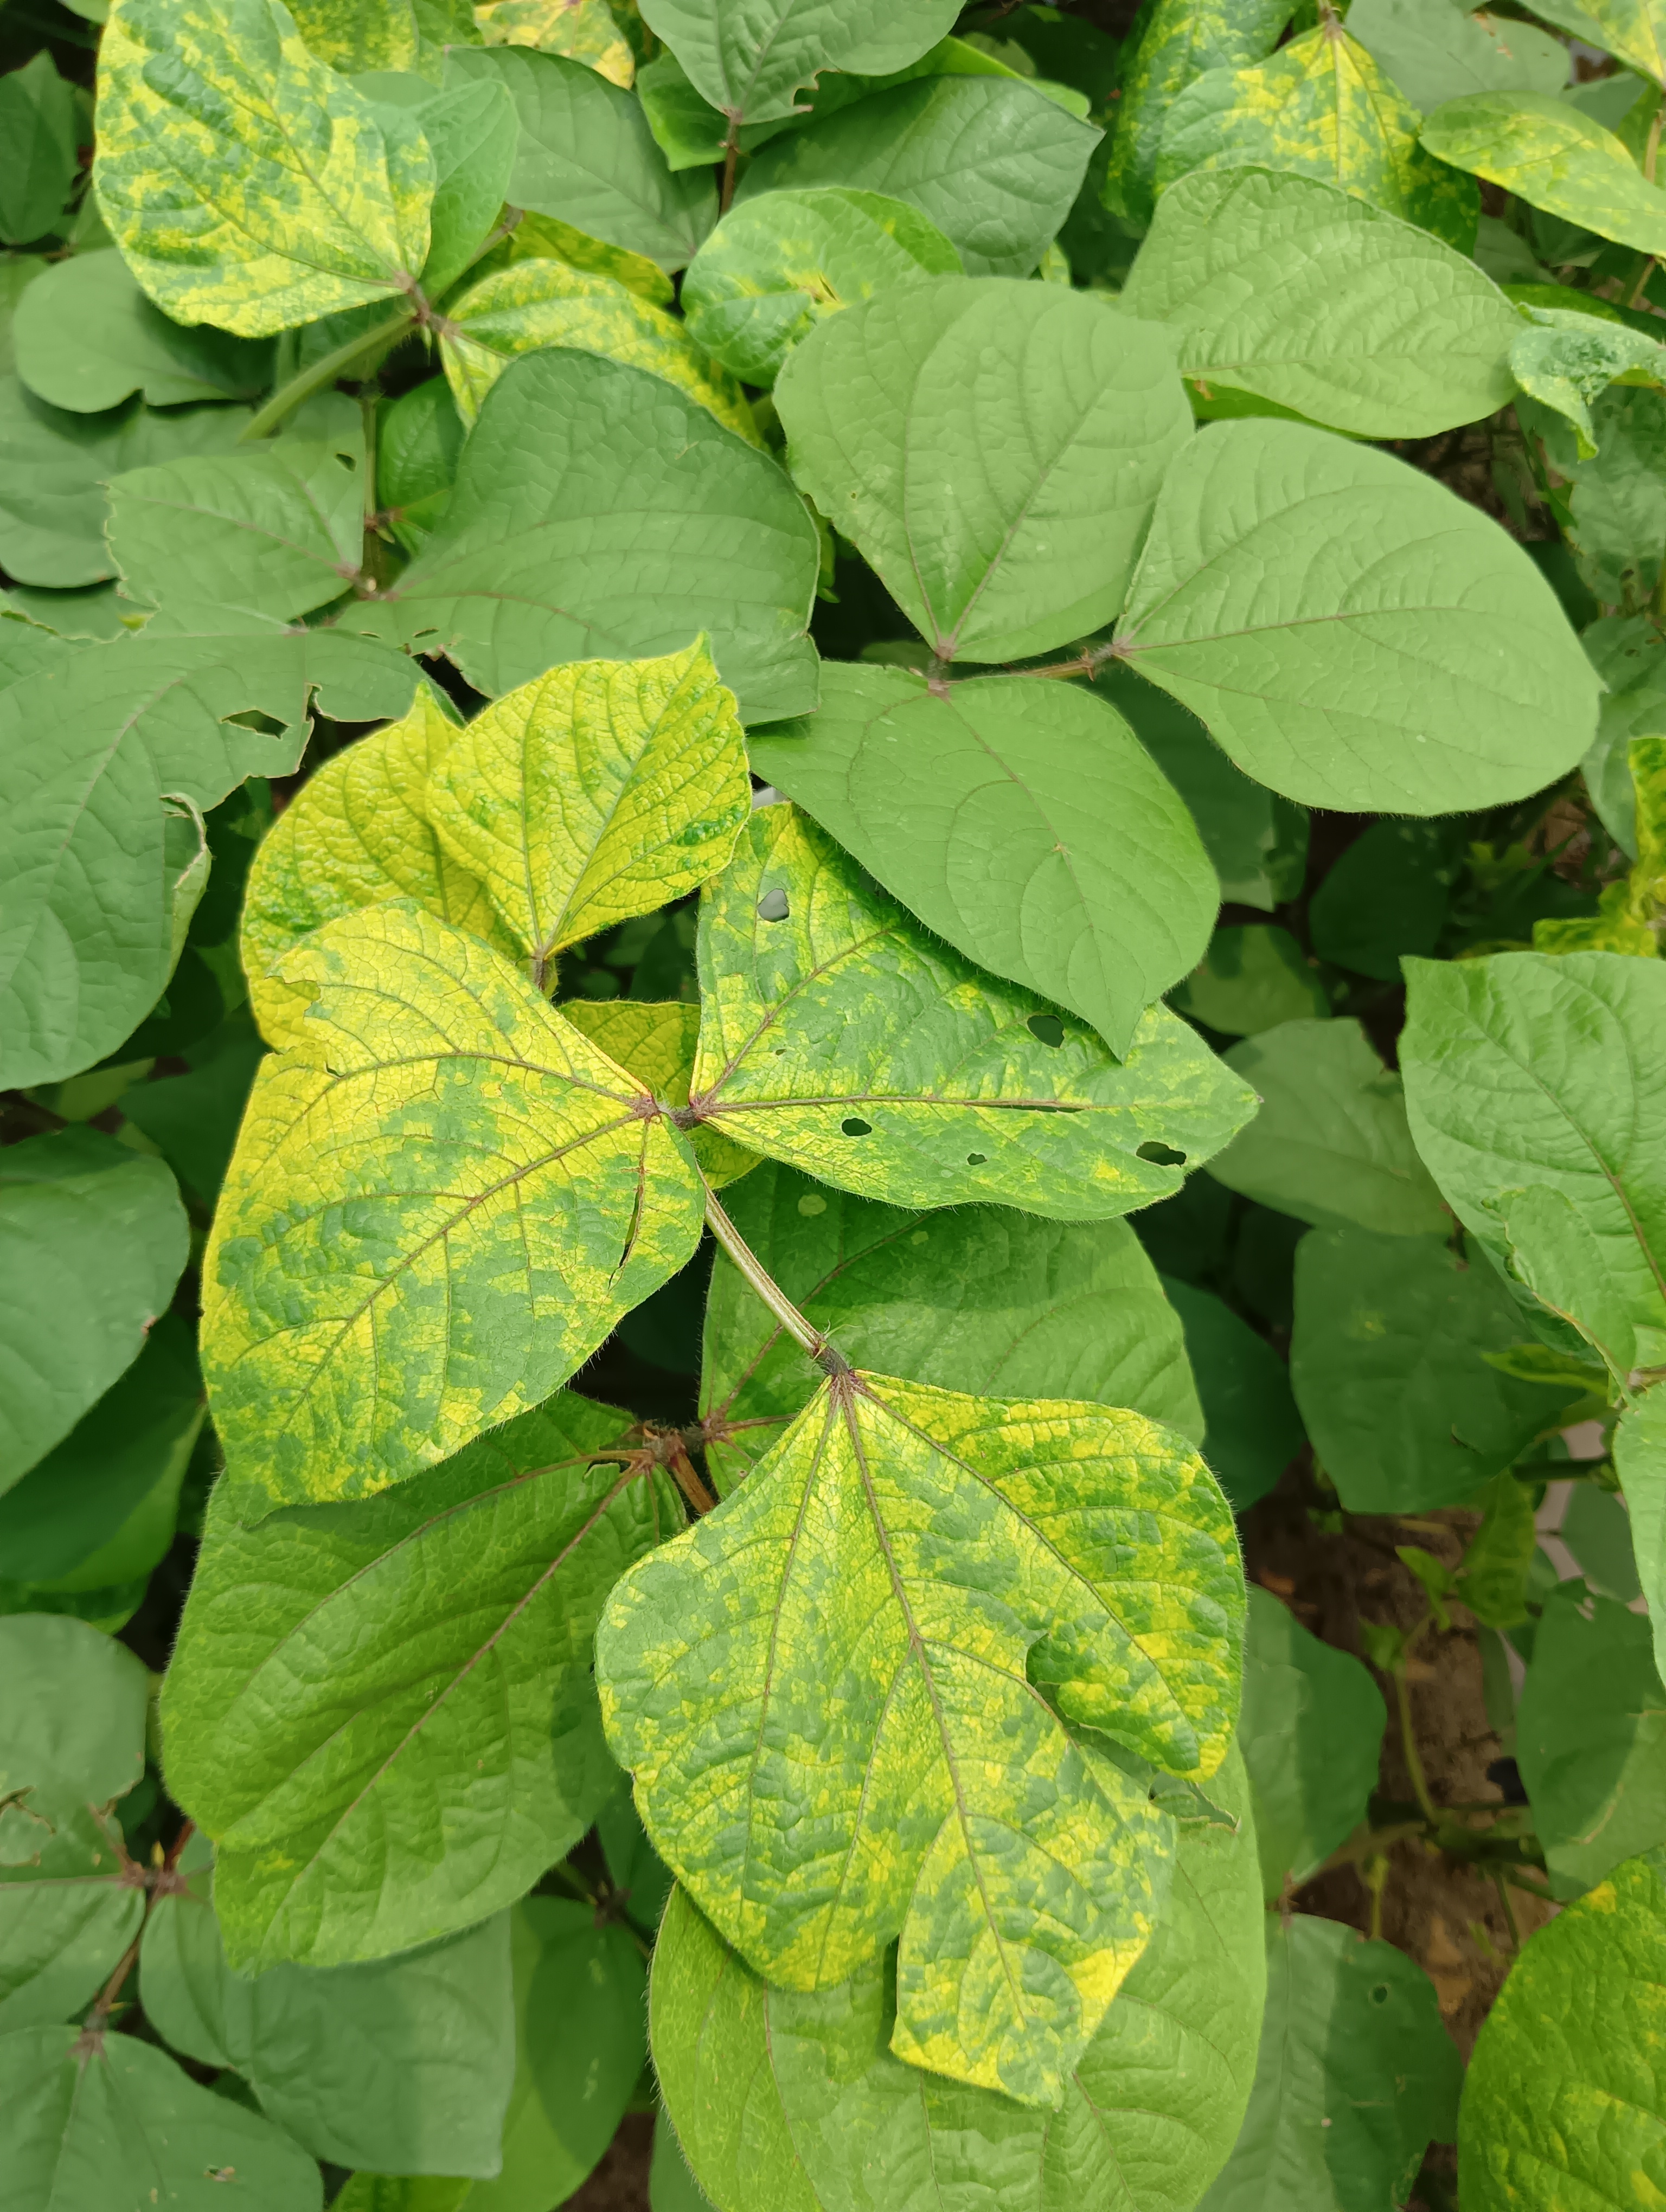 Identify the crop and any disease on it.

mungbean, yellow mosaic
